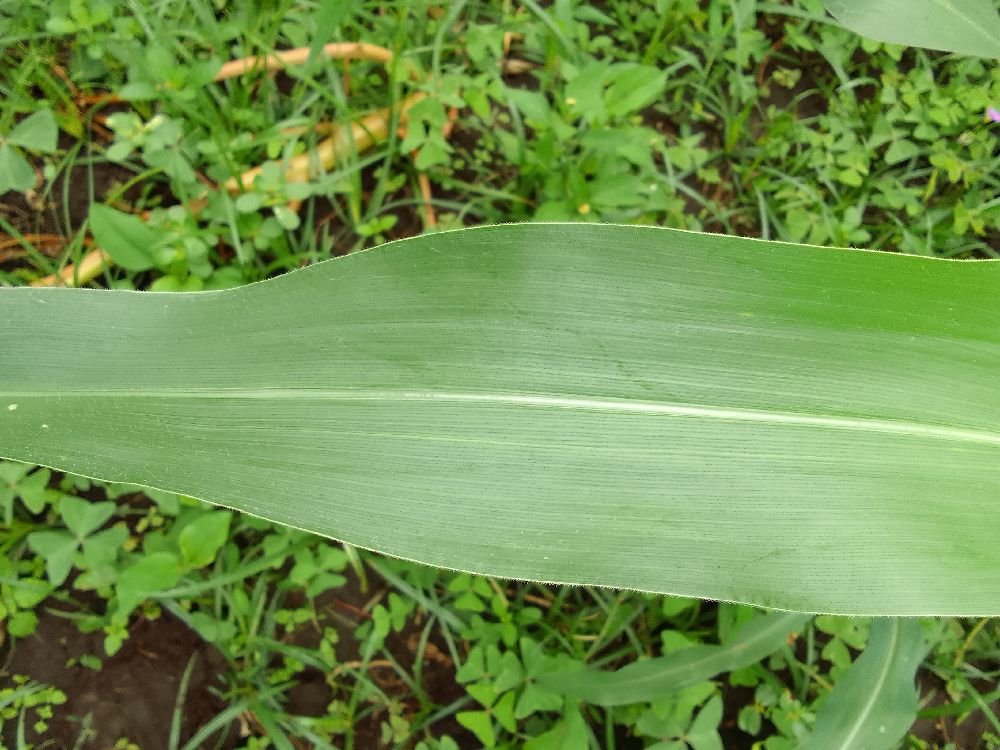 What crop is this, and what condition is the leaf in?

maize, healthy
